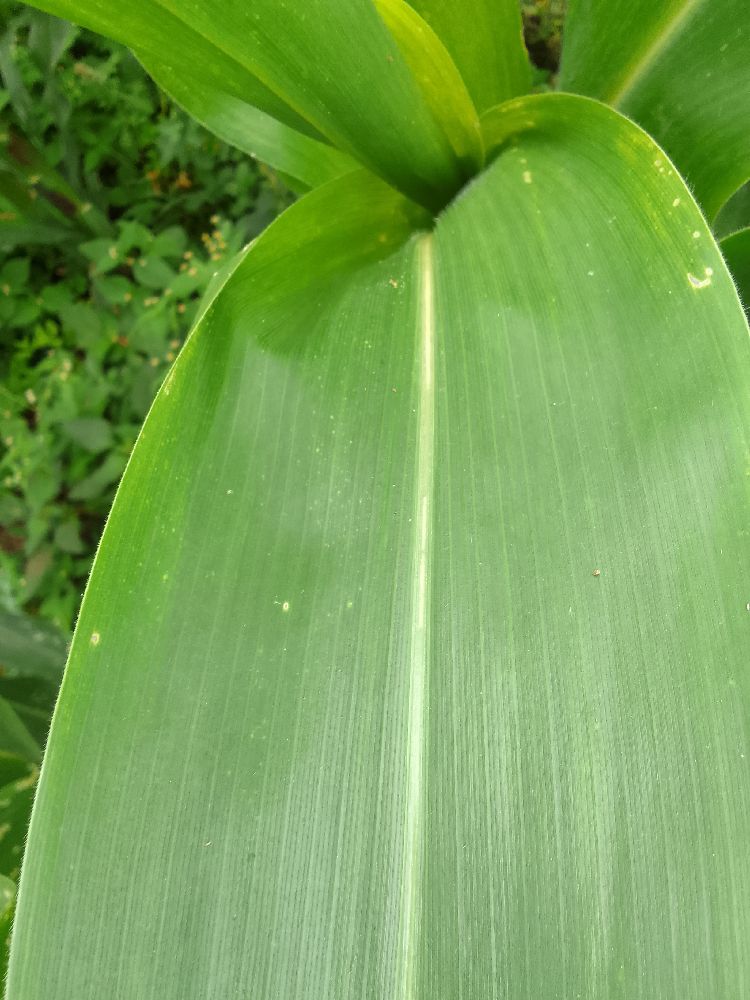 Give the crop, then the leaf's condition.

maize, healthy
